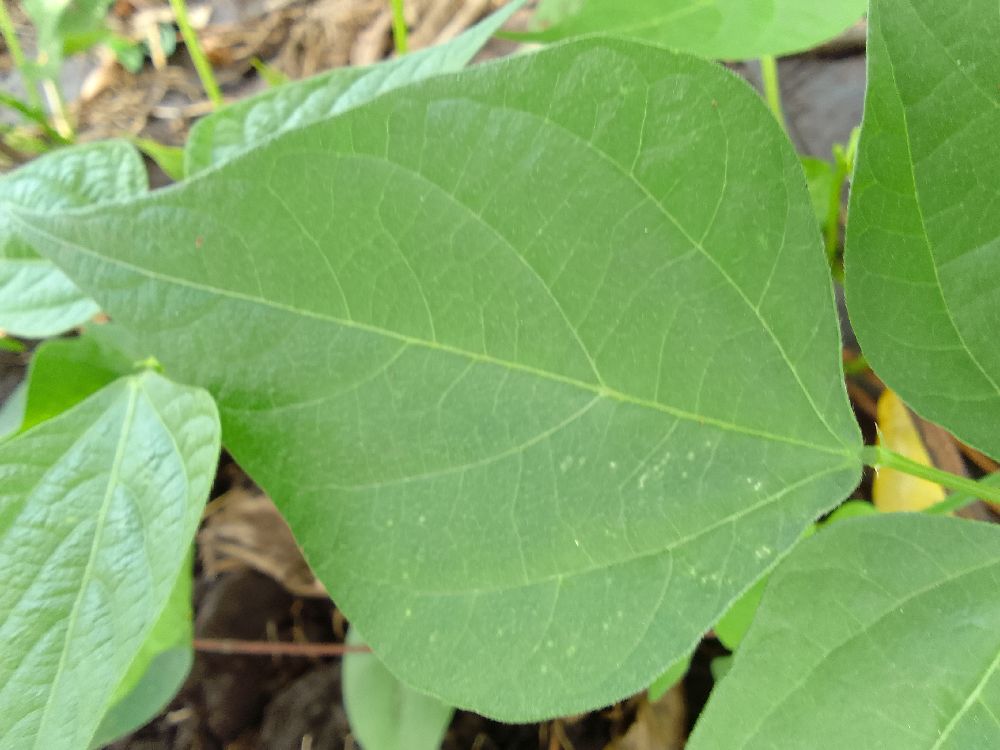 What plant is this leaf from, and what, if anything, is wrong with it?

common bean, healthy
